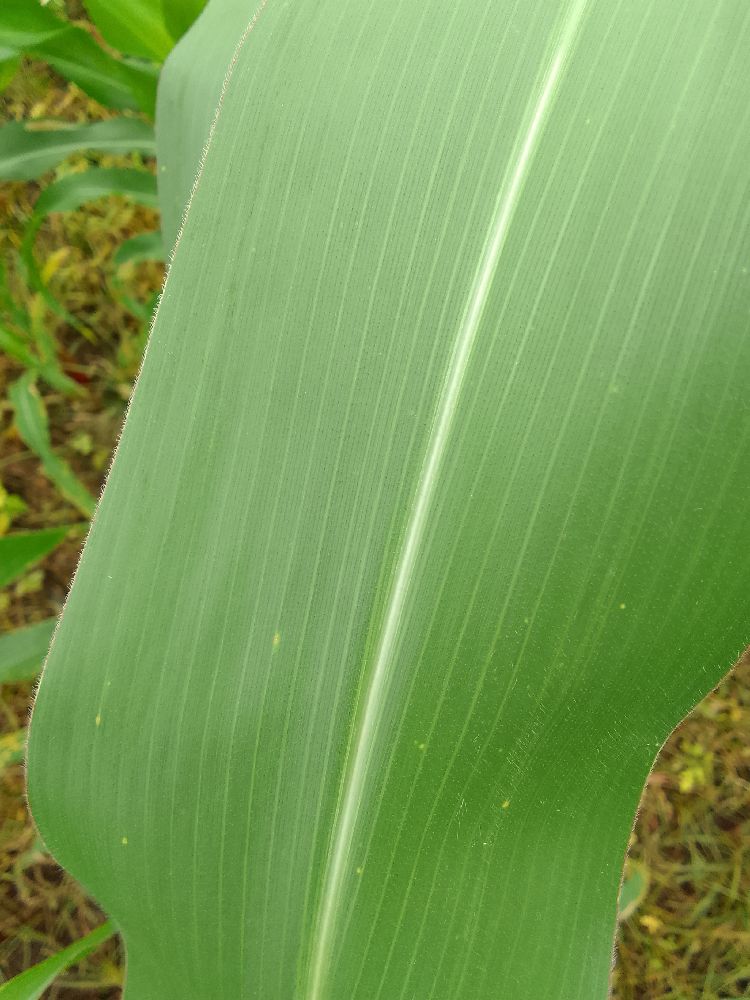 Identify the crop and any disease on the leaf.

maize, healthy
